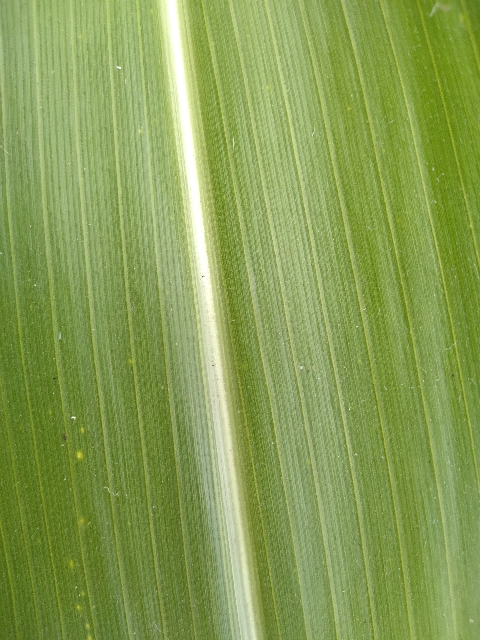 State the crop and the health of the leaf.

maize, healthy
